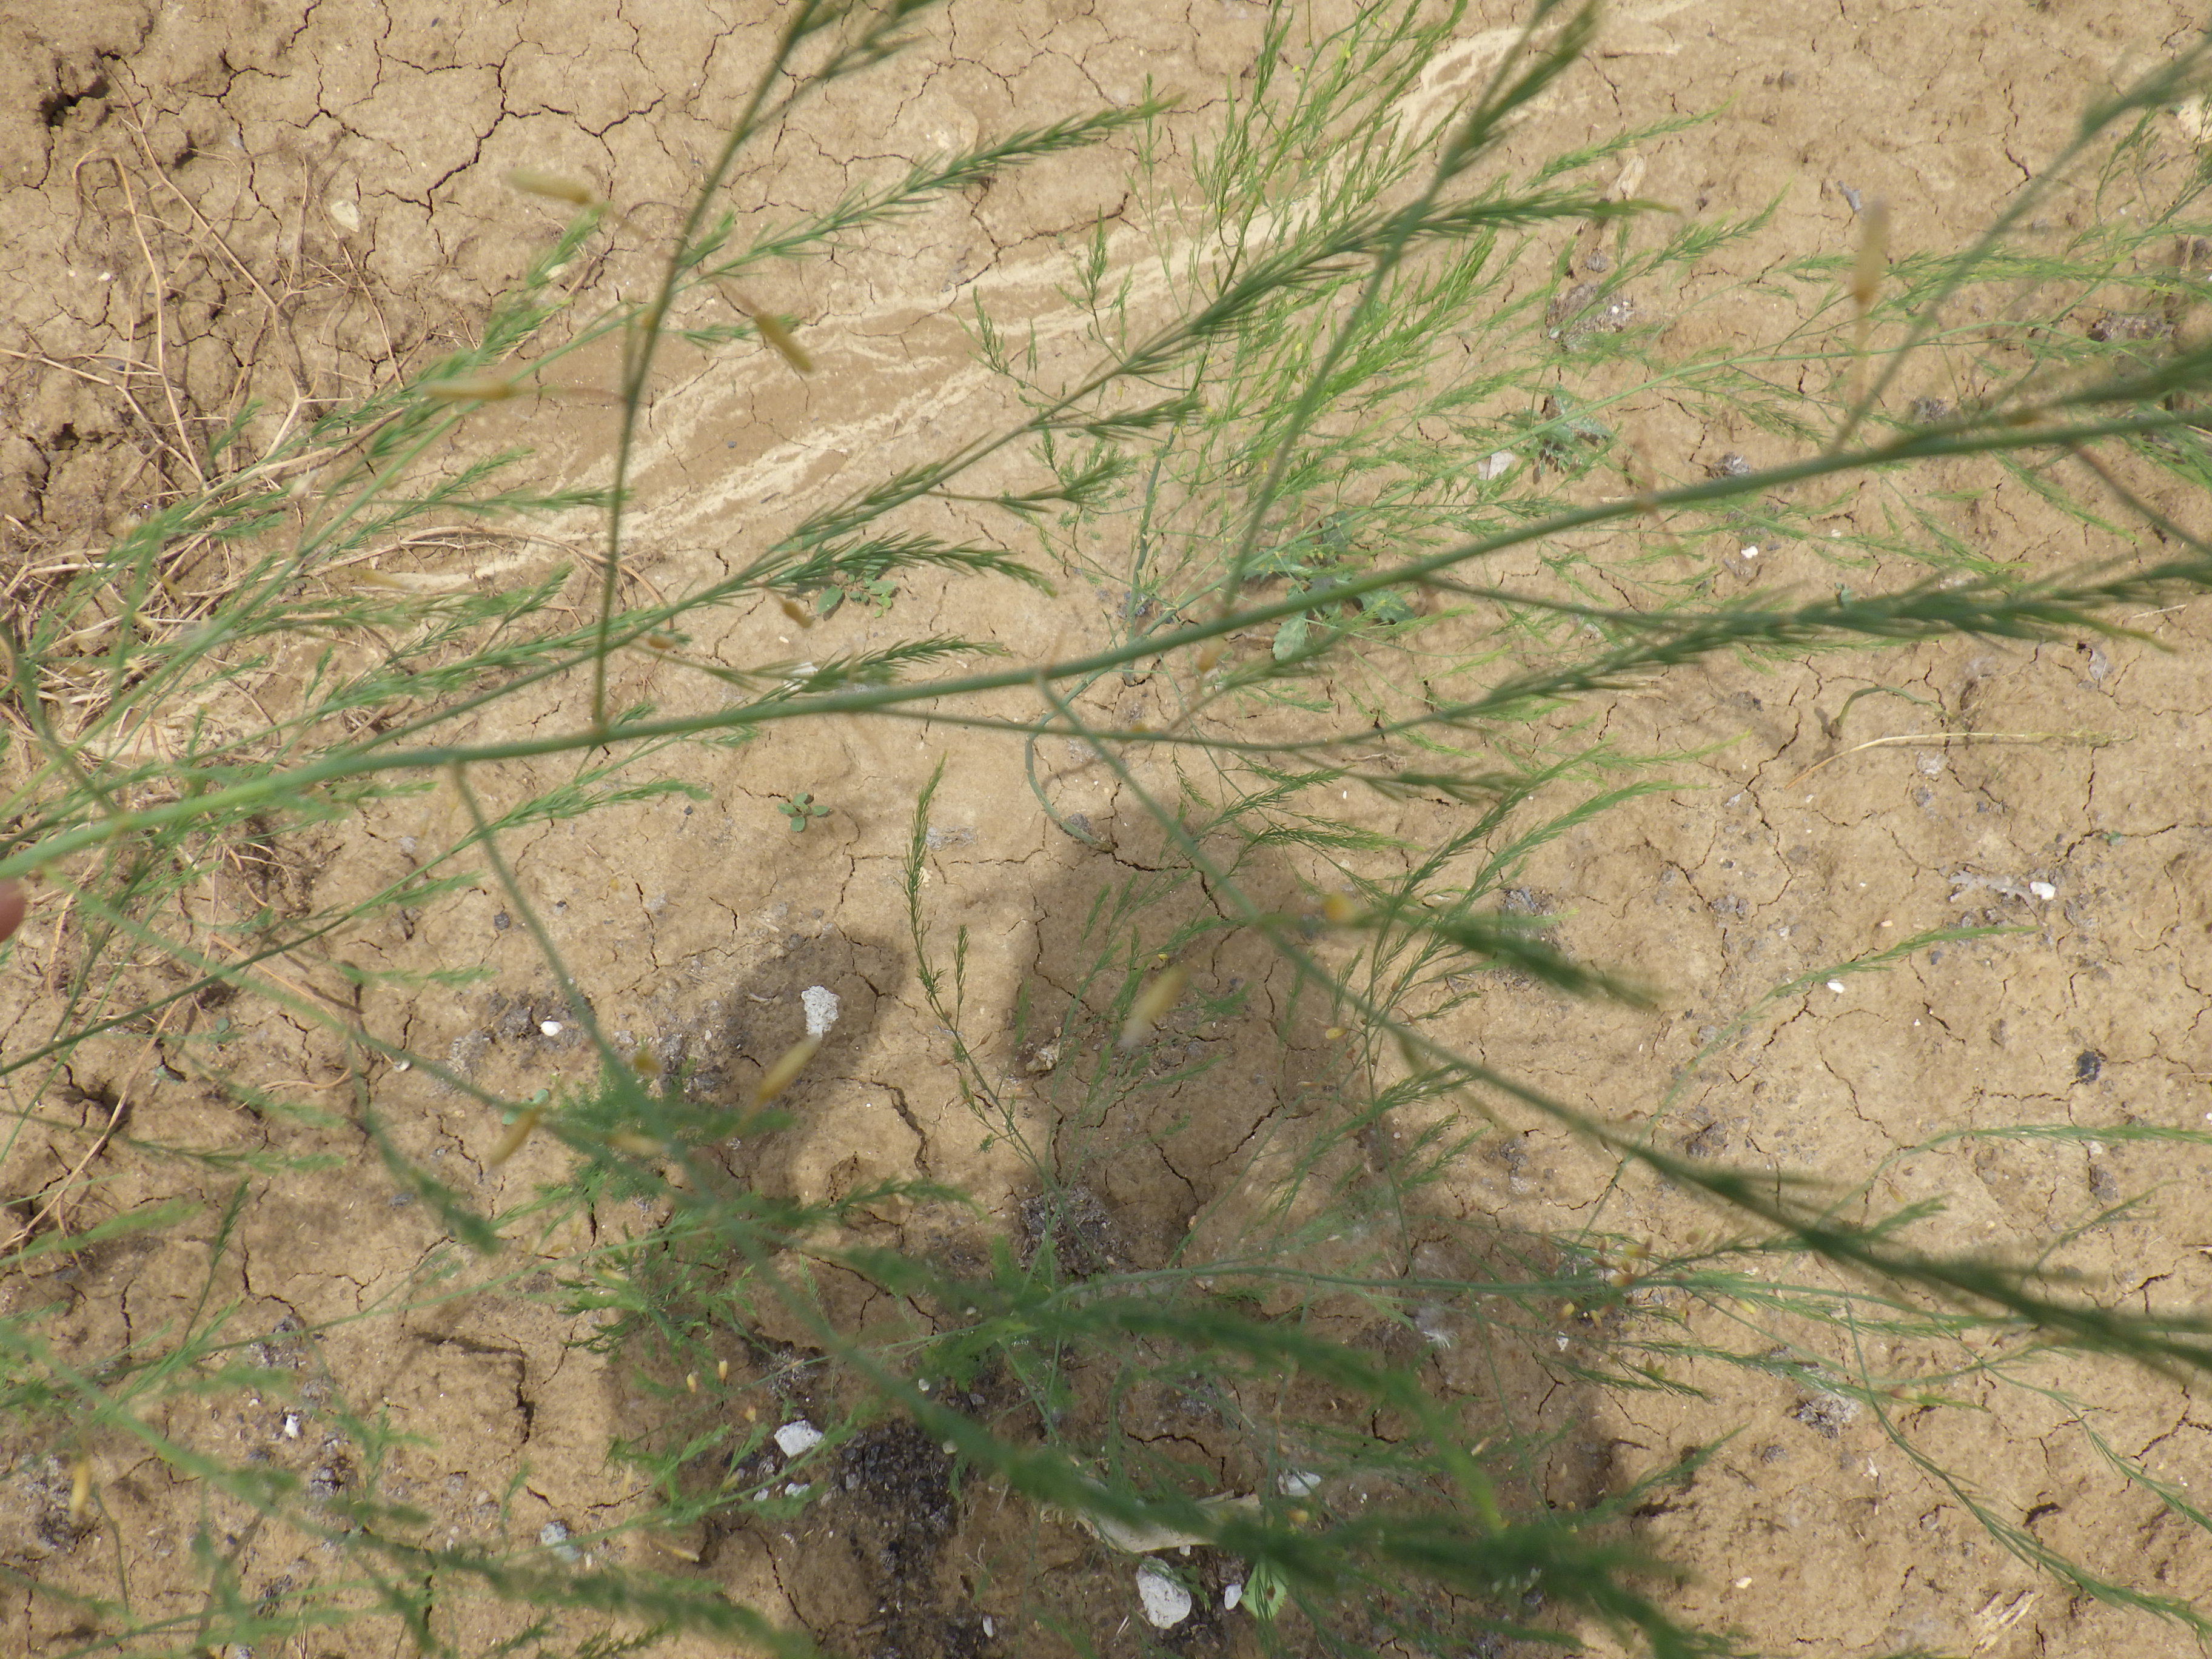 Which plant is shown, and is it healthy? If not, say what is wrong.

asparagus, healthy
